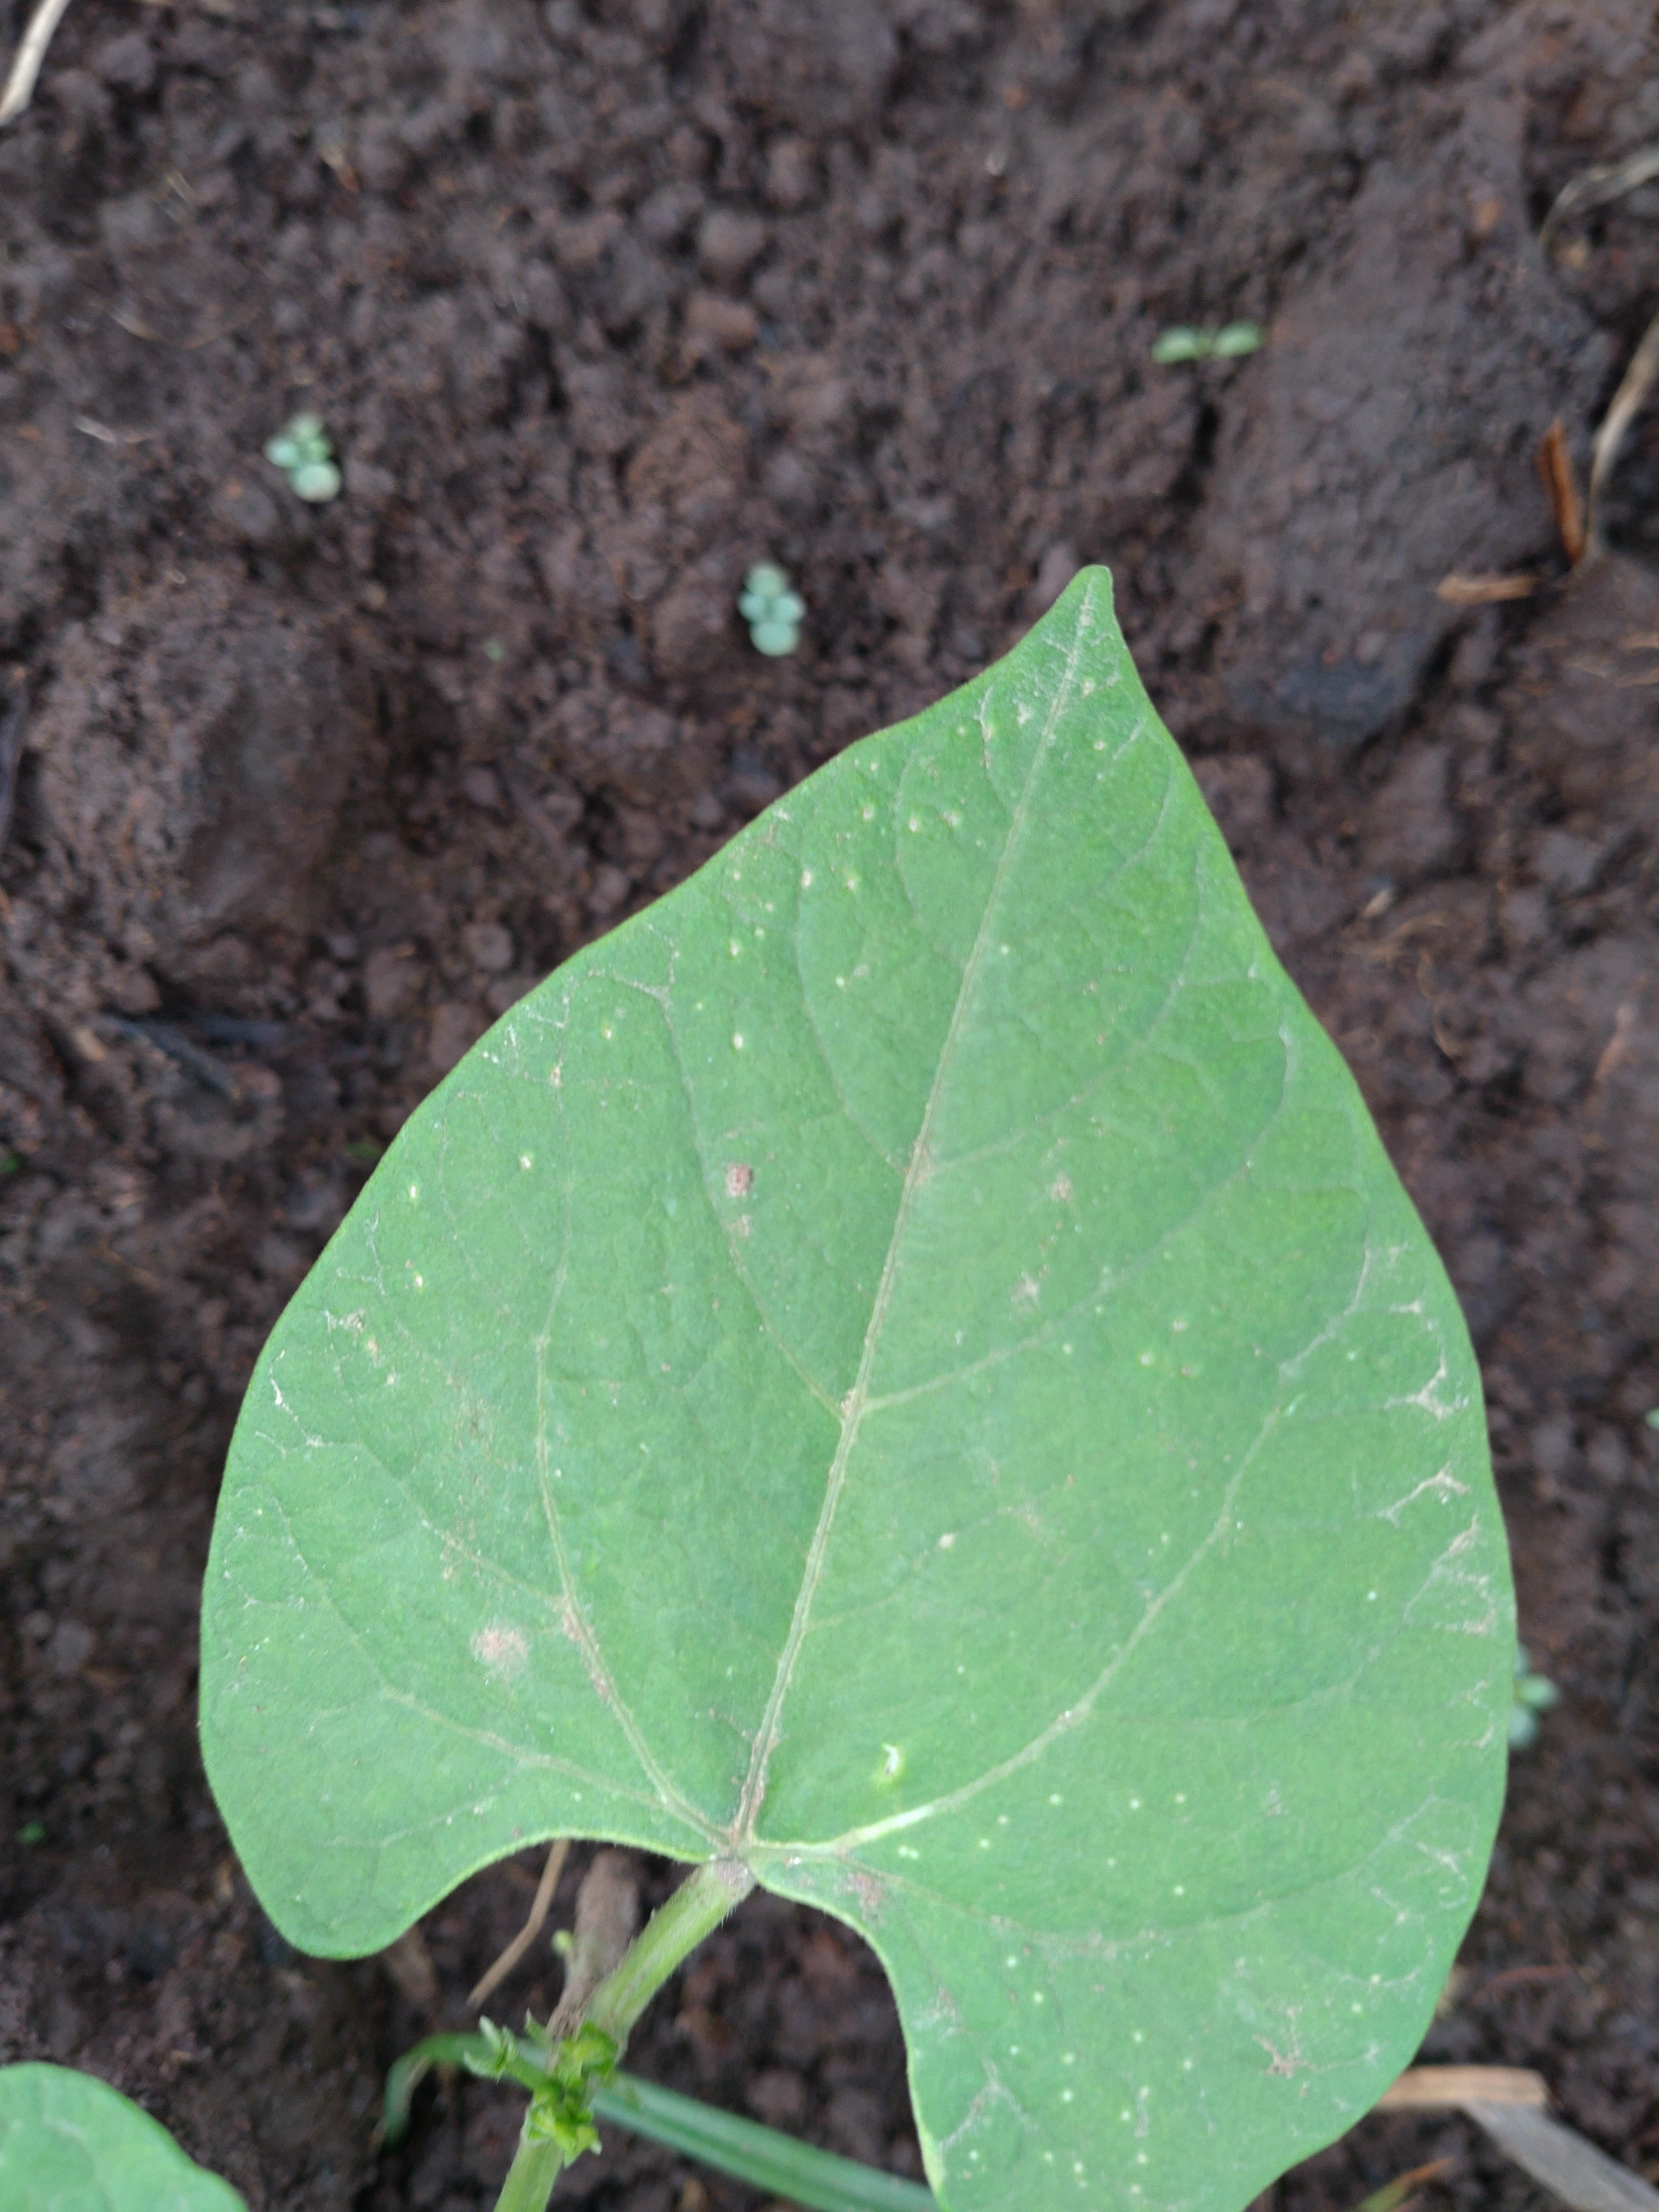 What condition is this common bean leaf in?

healthy
